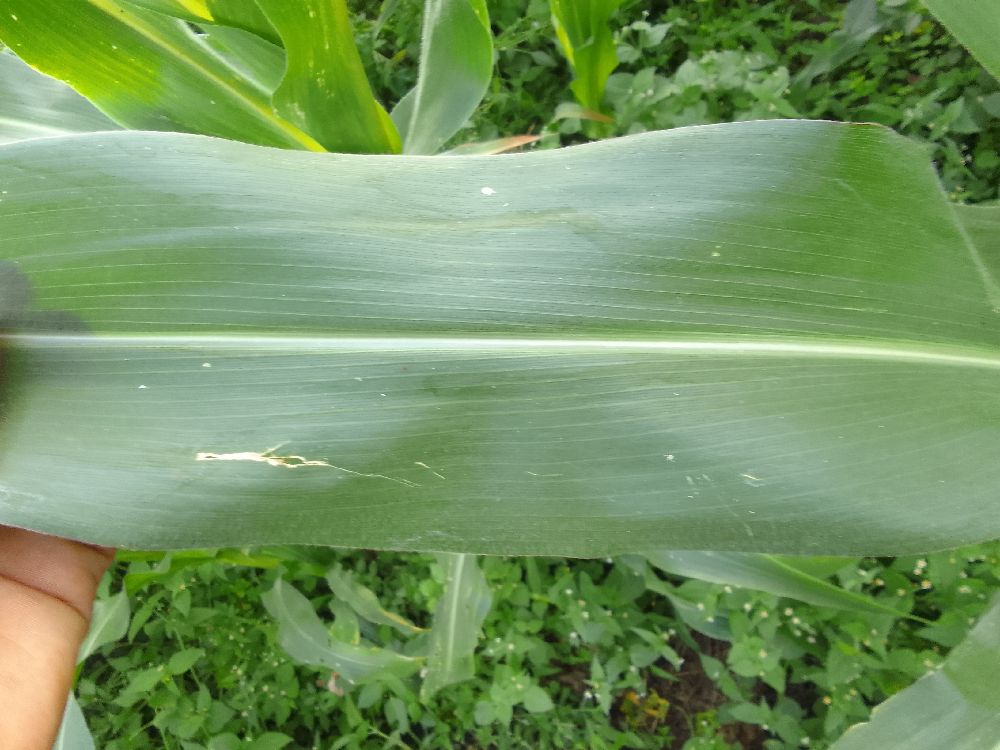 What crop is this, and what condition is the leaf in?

maize, healthy
